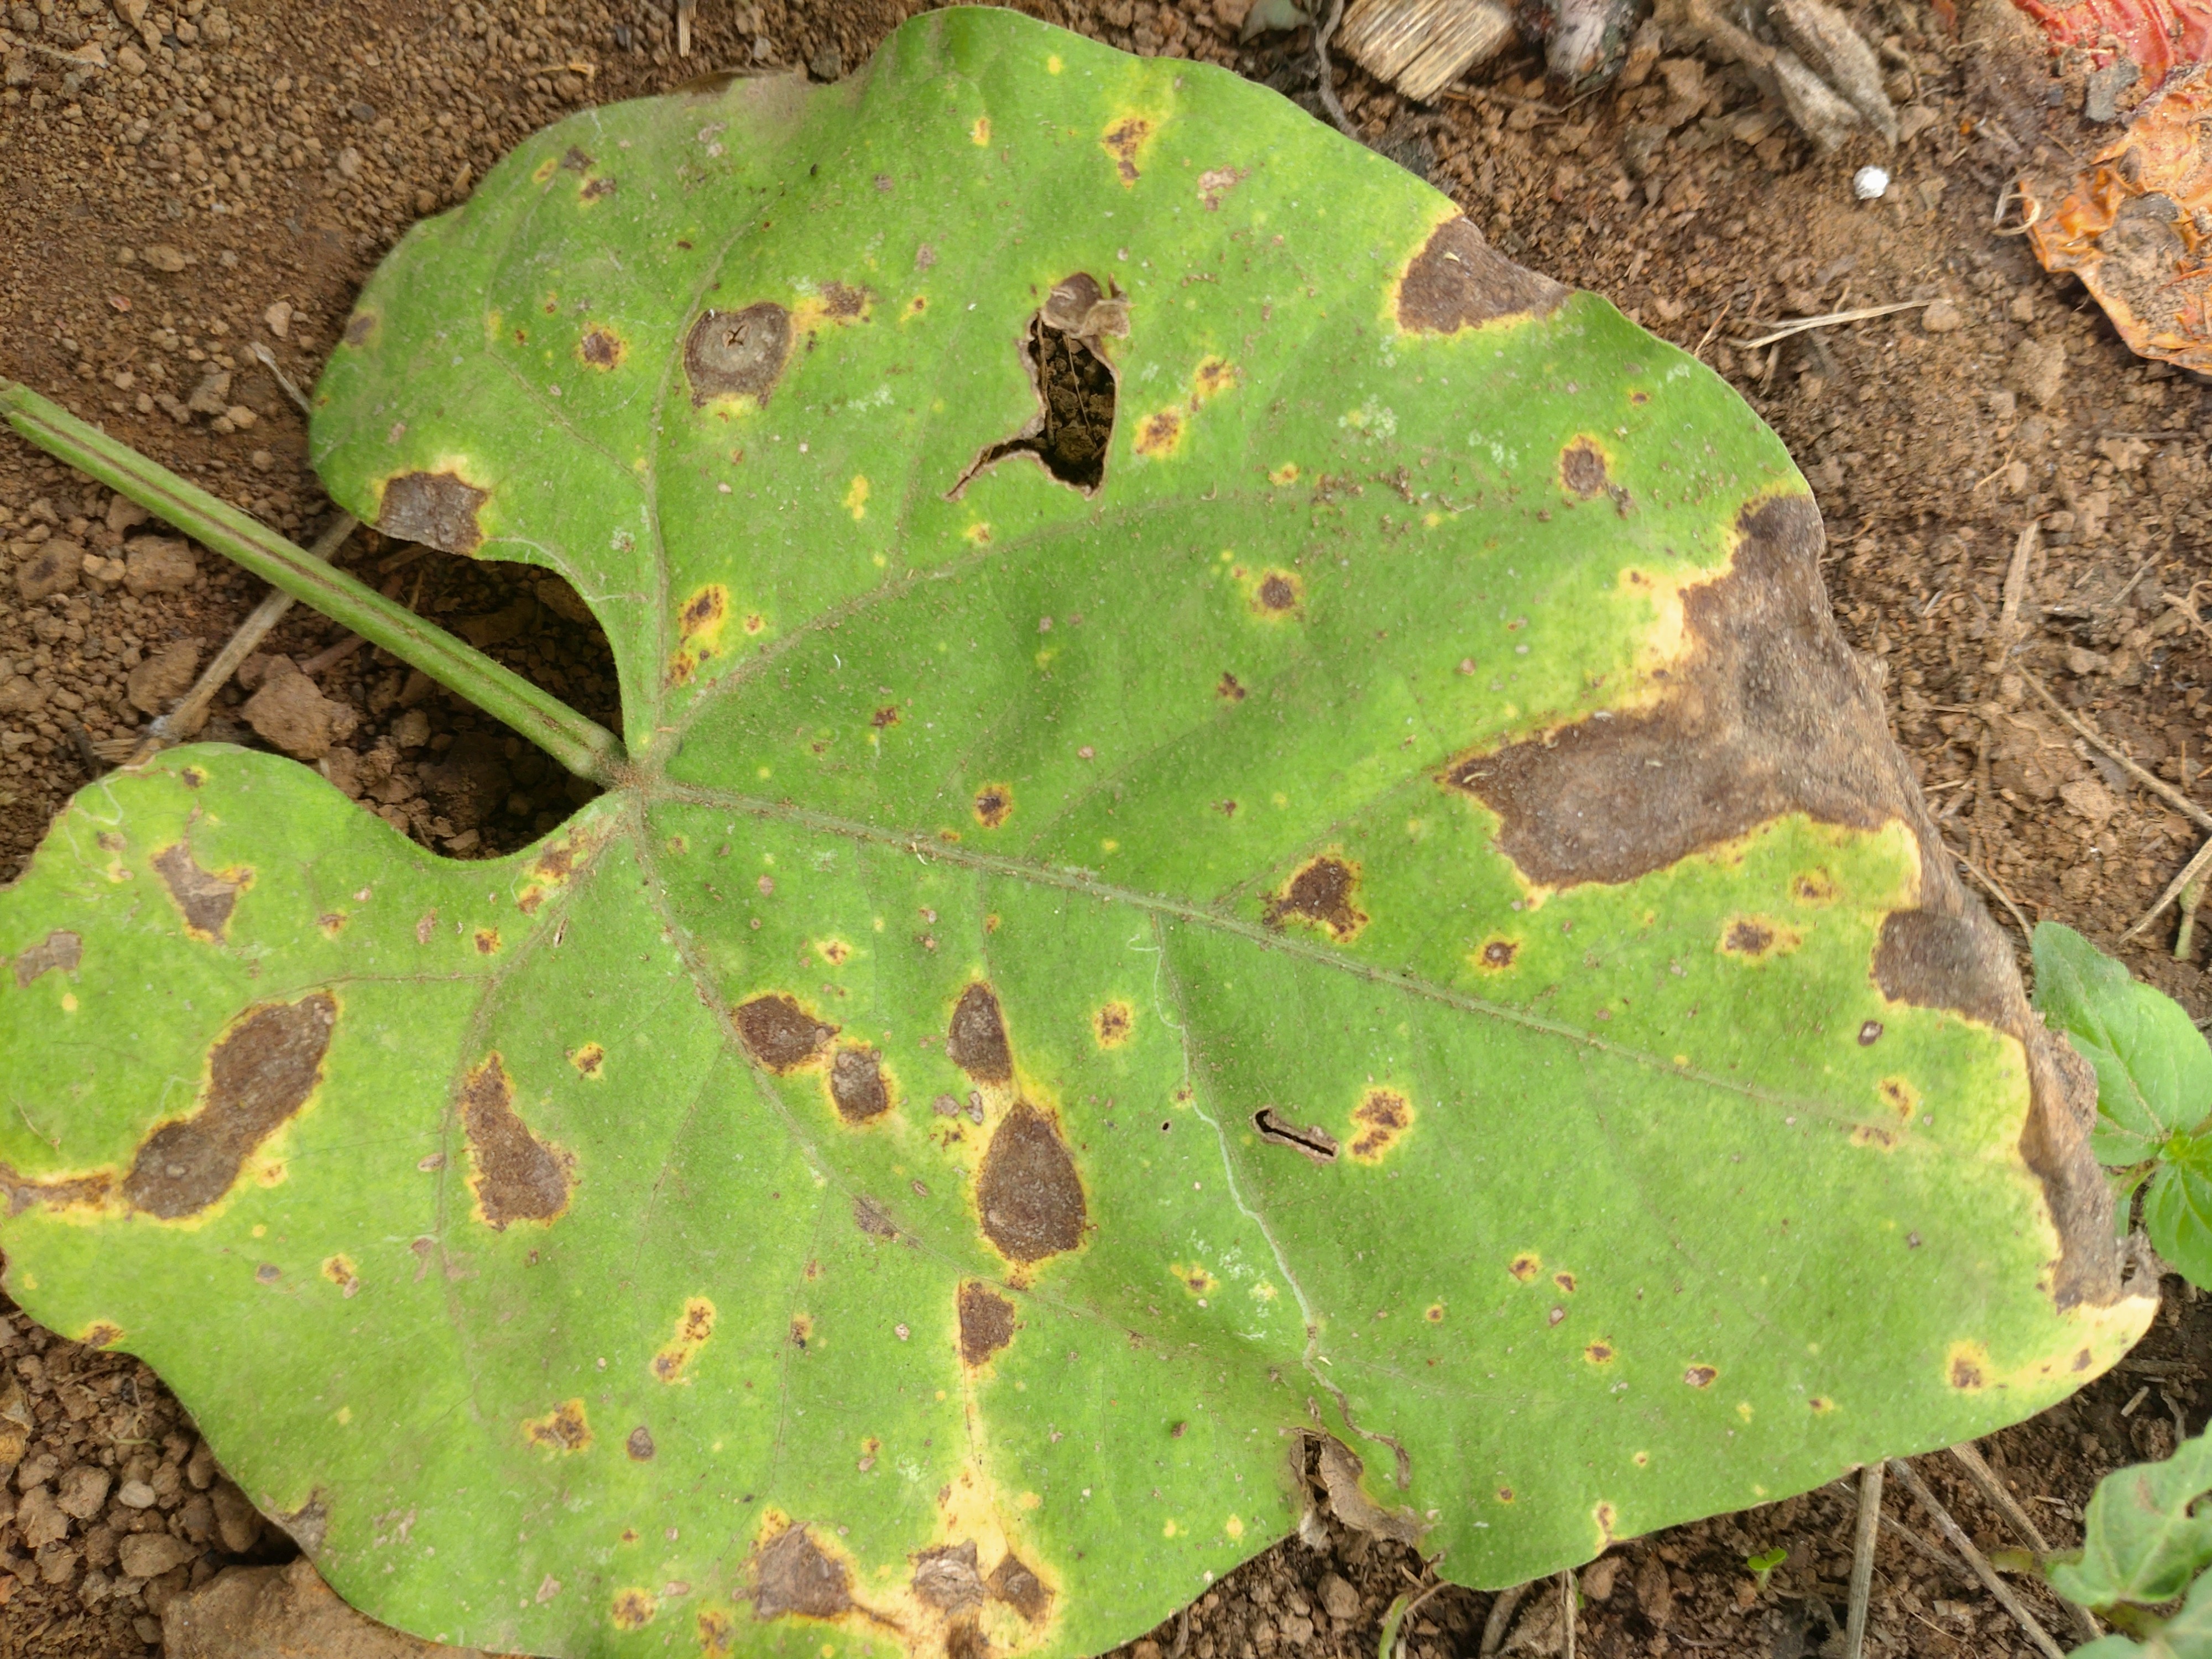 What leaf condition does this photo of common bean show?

rust
